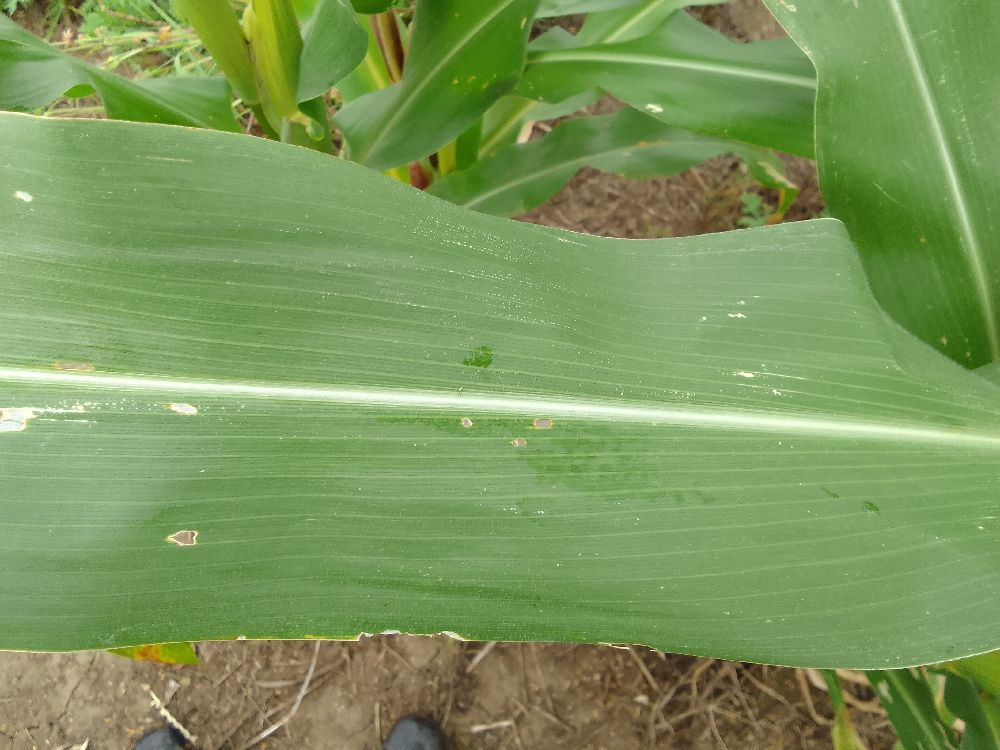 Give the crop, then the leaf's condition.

maize, healthy
